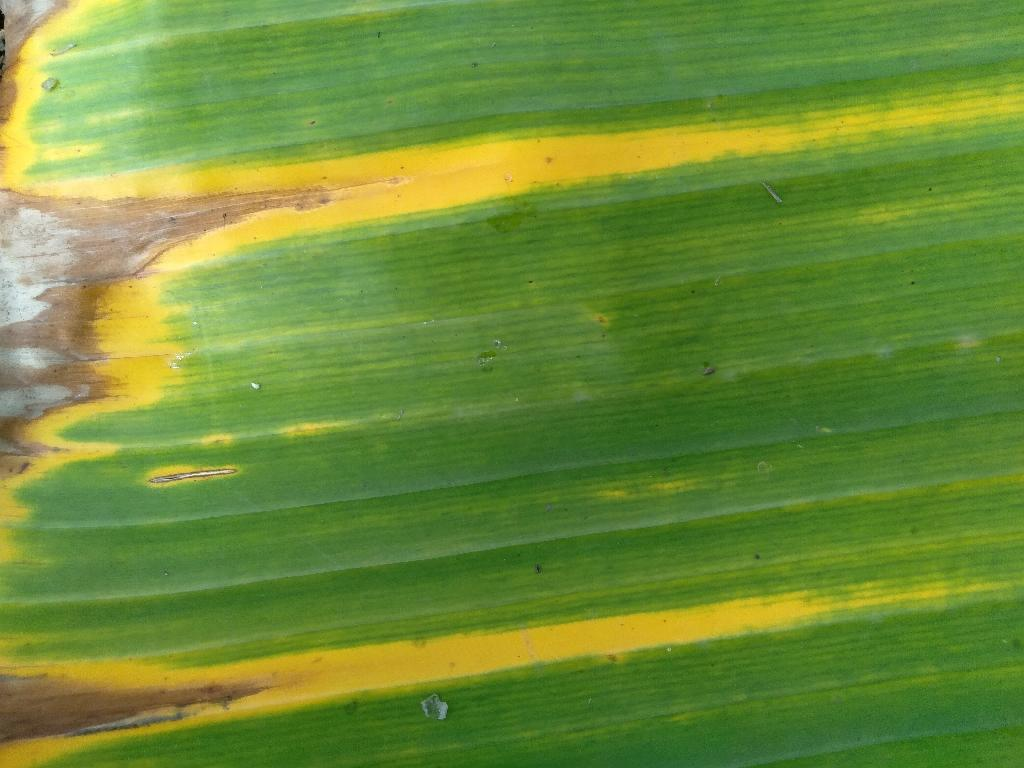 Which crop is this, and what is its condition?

banana, fusarium wilt race 1
